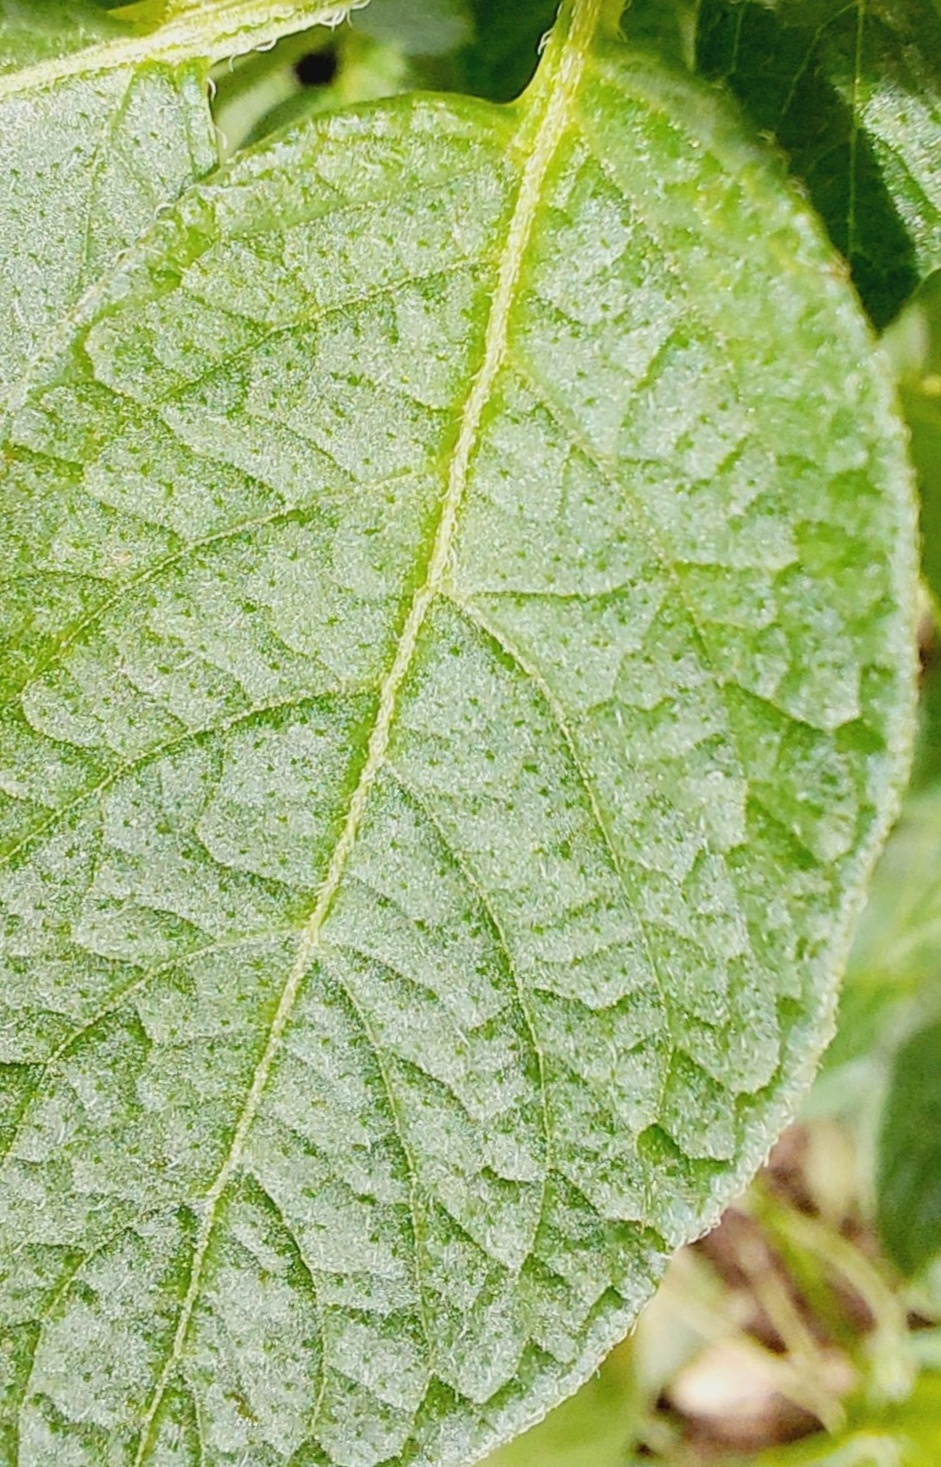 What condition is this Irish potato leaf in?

healthy
